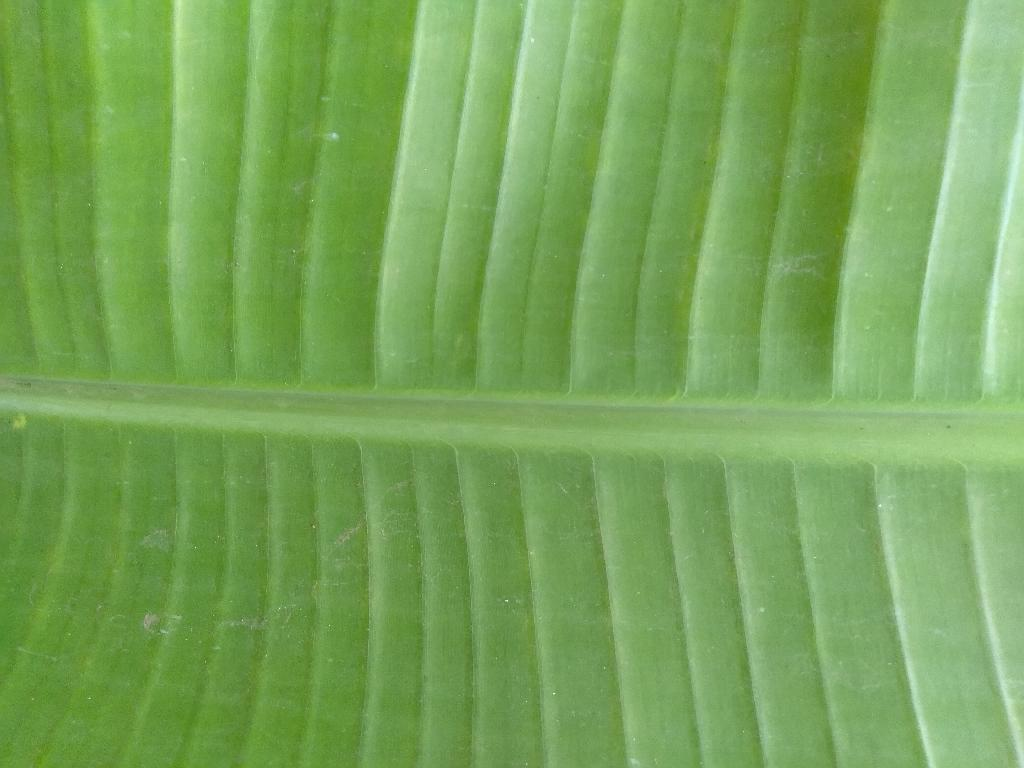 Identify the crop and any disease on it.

banana, healthy
